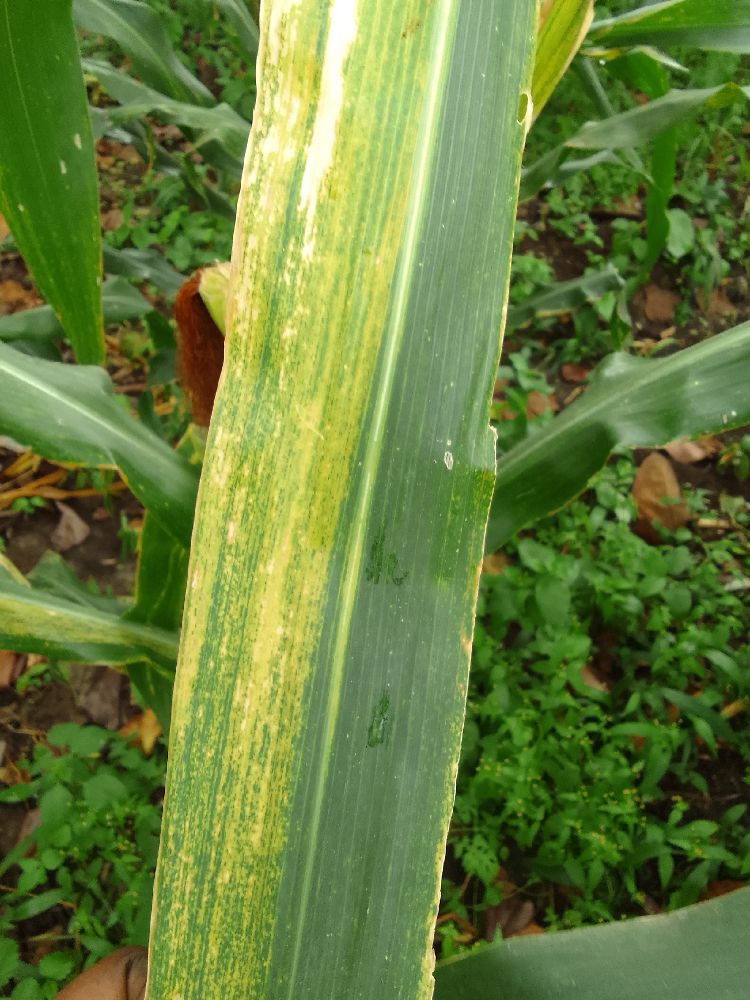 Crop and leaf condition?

maize, maize lethal necrosis
